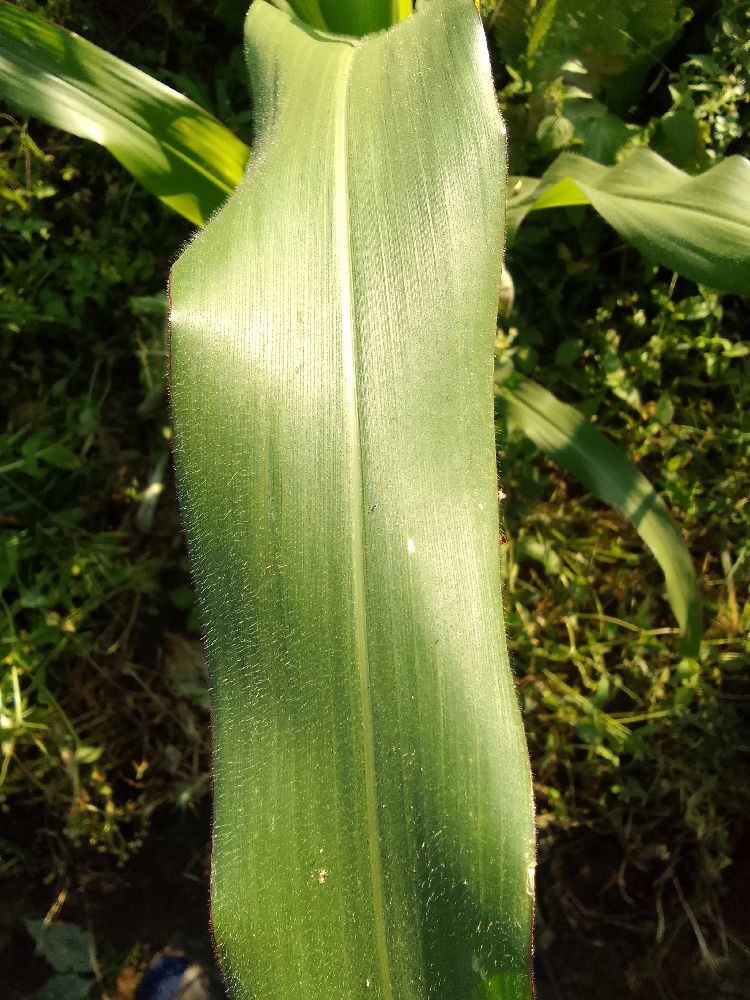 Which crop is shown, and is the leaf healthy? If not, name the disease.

maize, healthy
